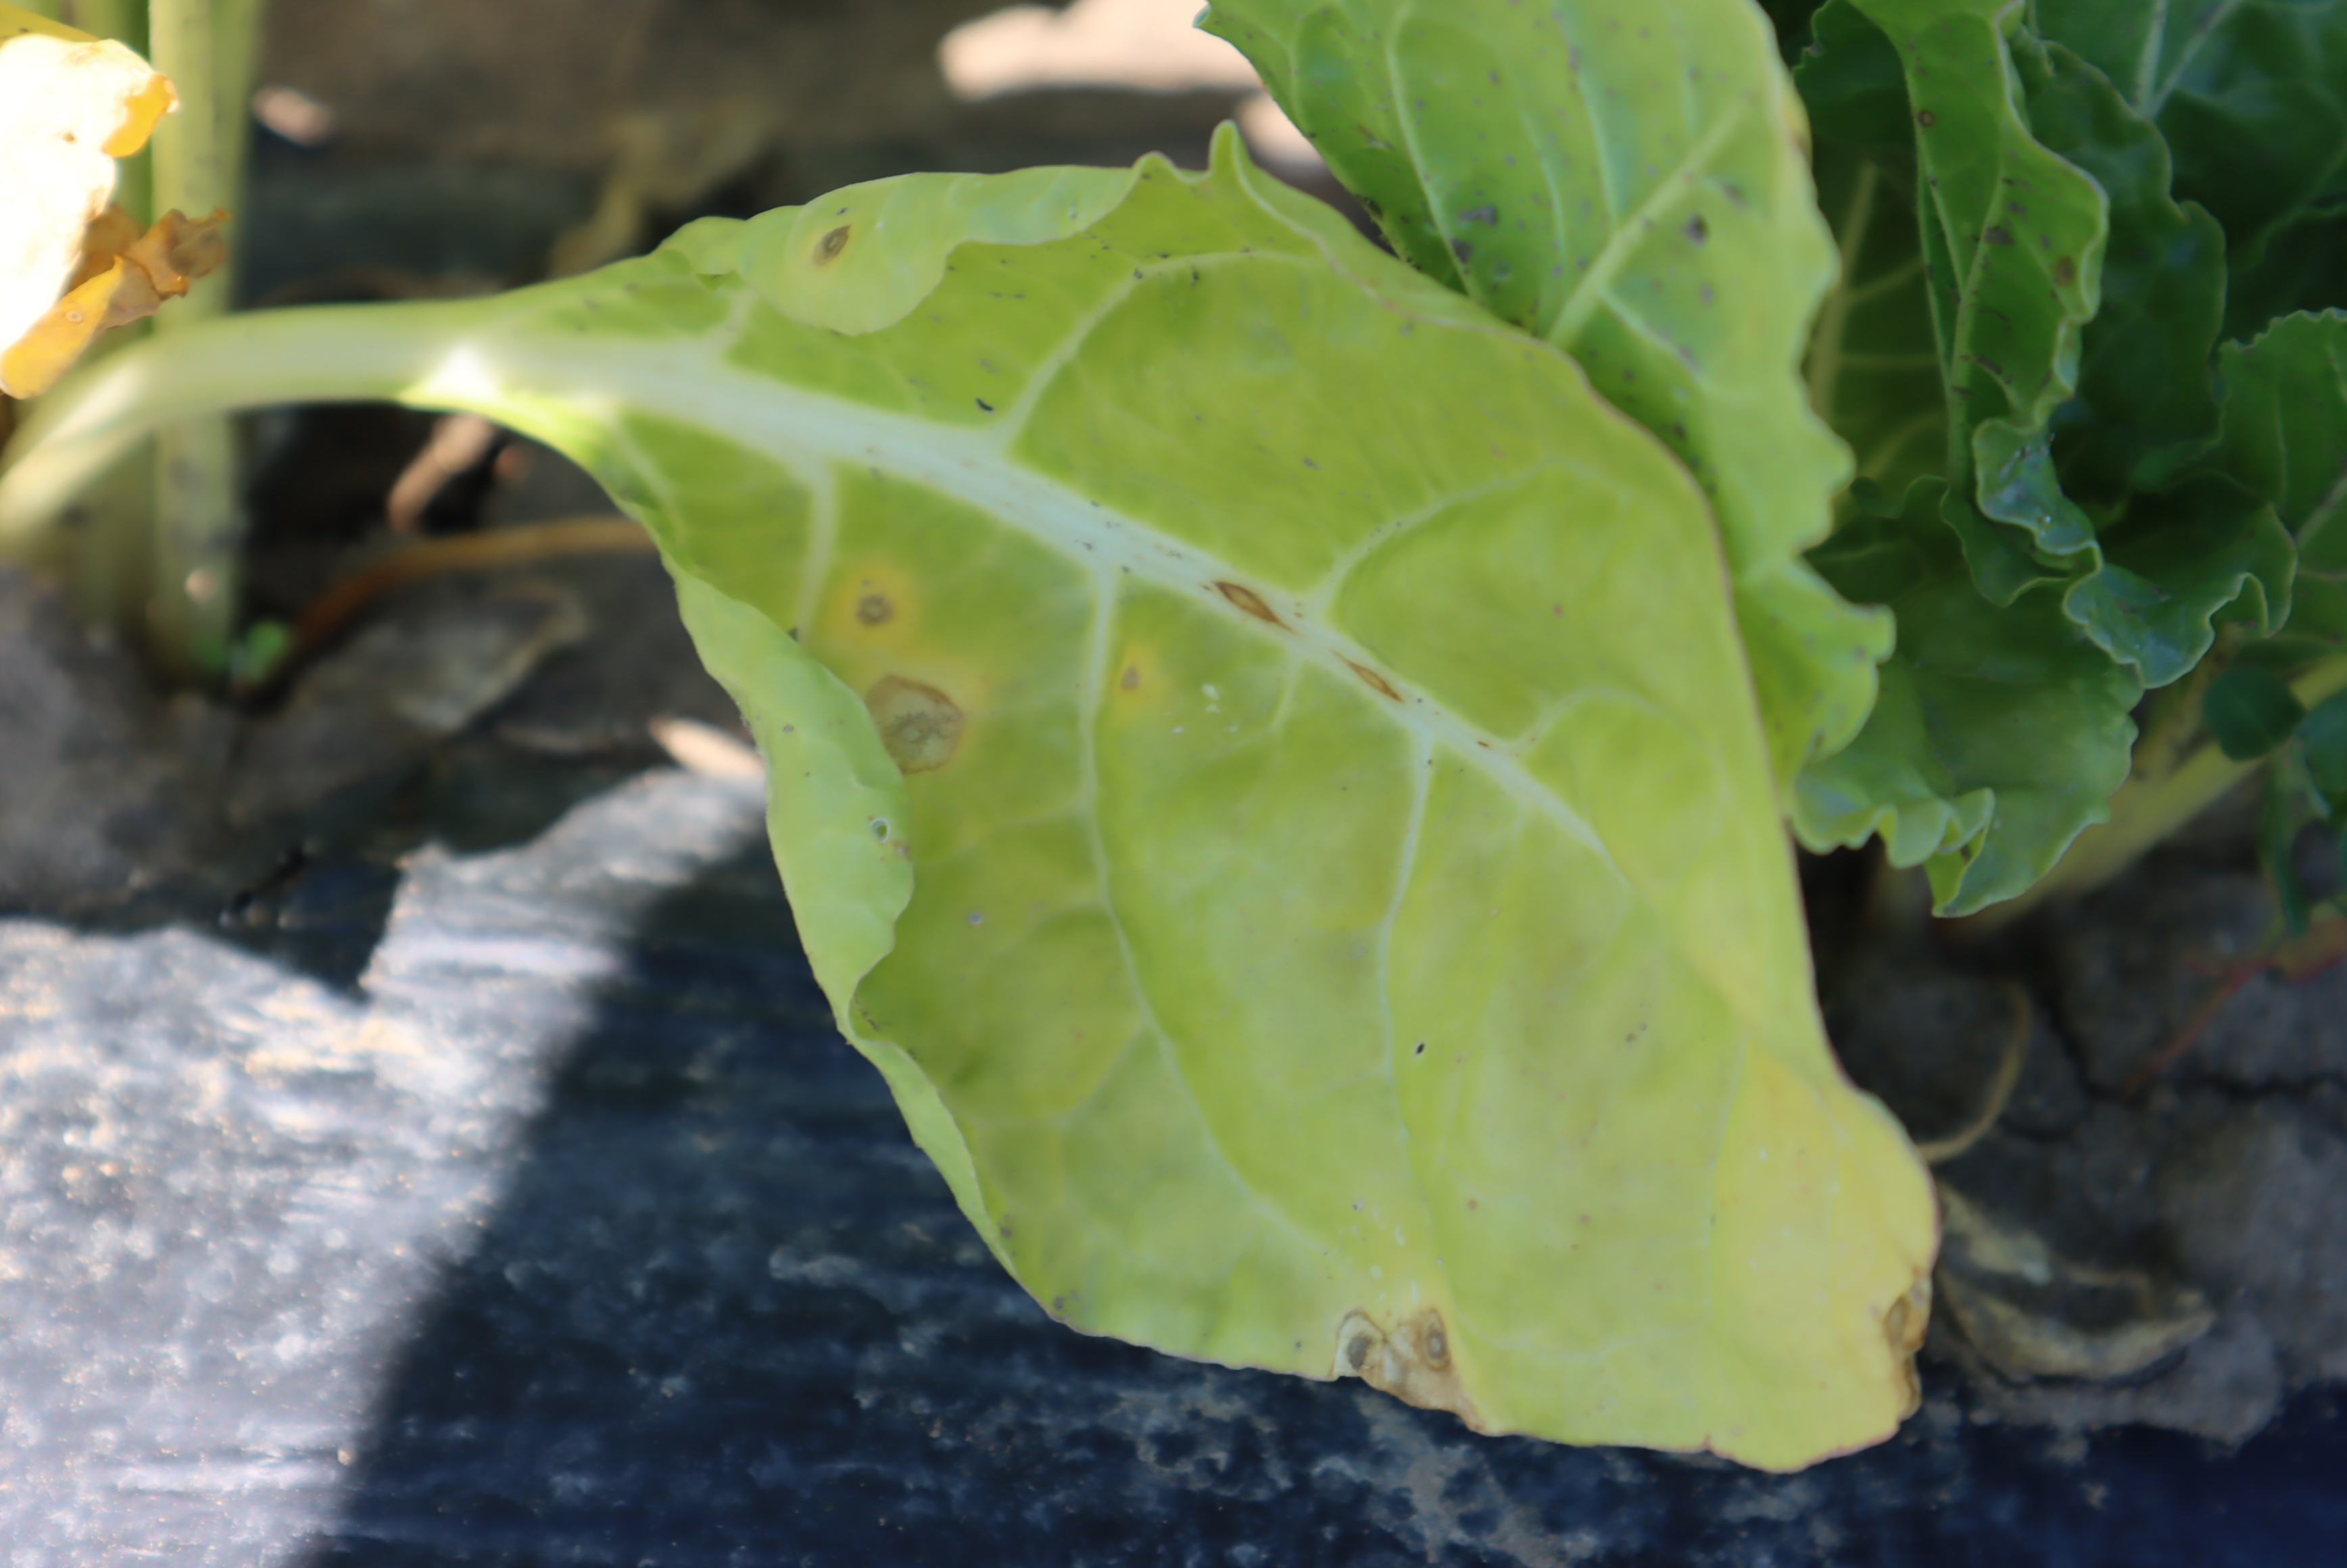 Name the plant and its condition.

chard, phoma leaf spot
